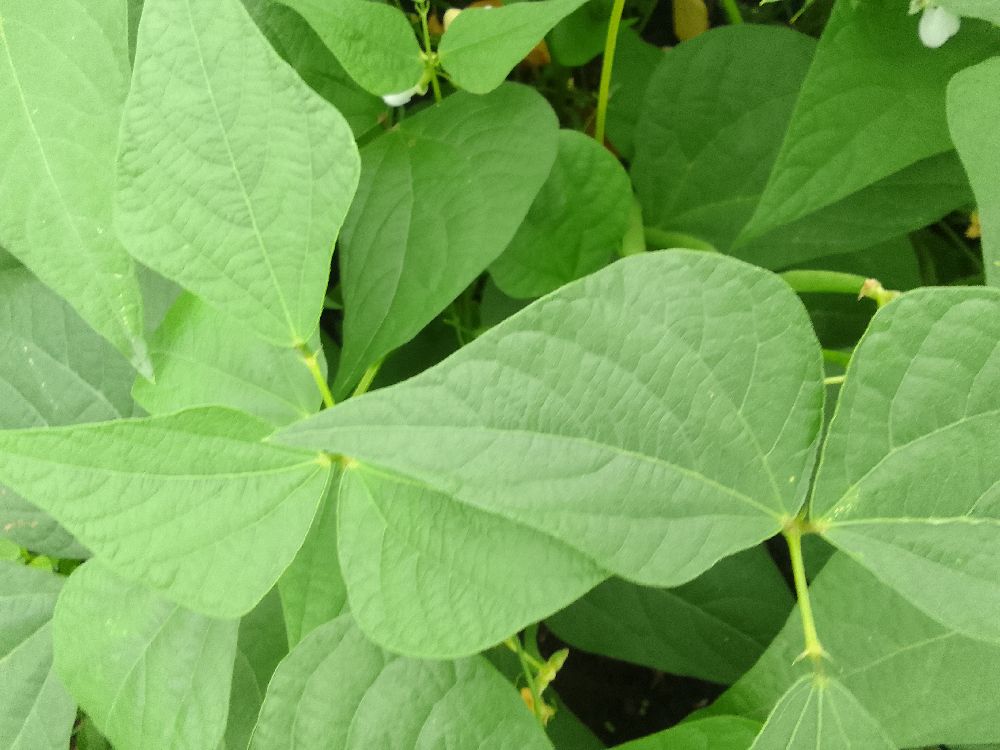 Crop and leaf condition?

common bean, healthy
